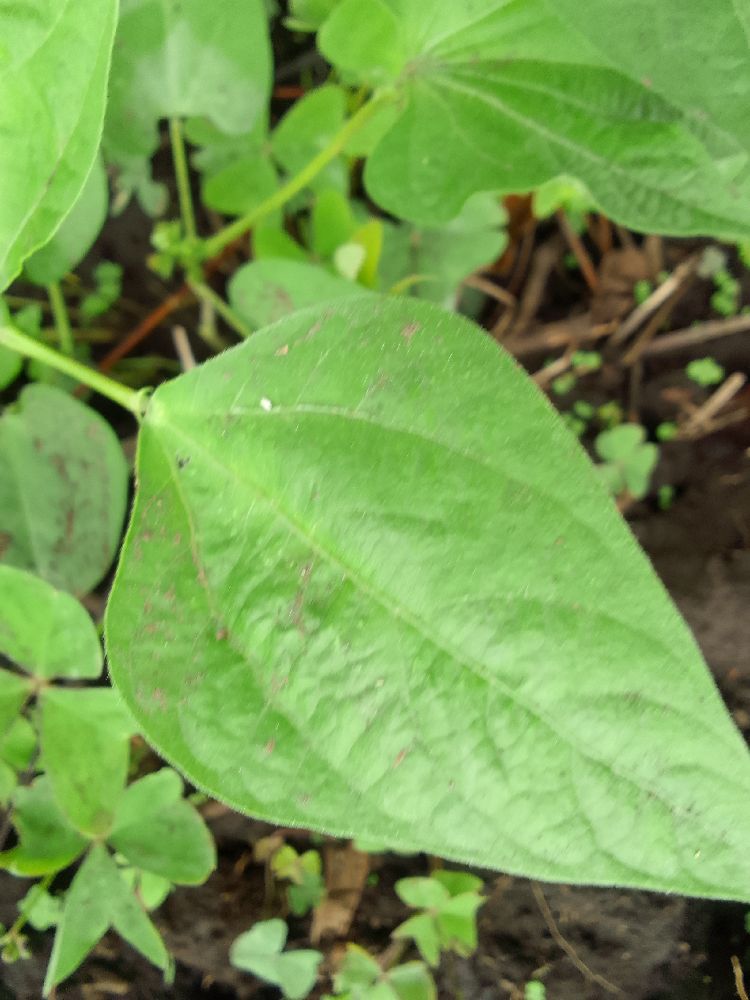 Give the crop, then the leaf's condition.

common bean, healthy
